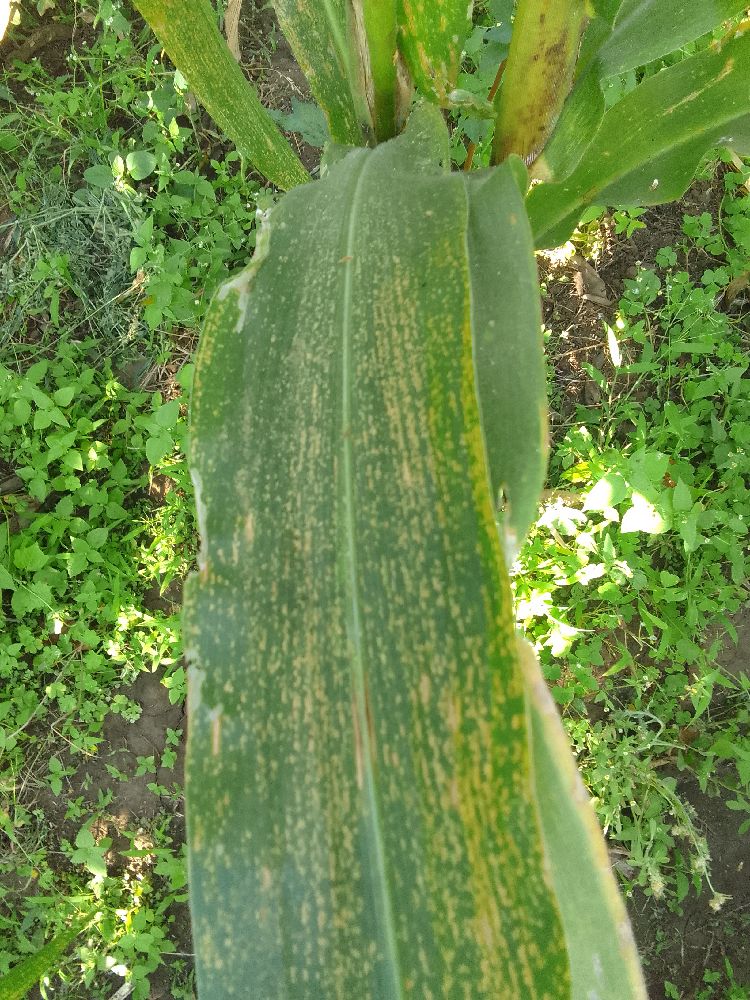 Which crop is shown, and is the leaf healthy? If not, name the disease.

maize, maize lethal necrosis
